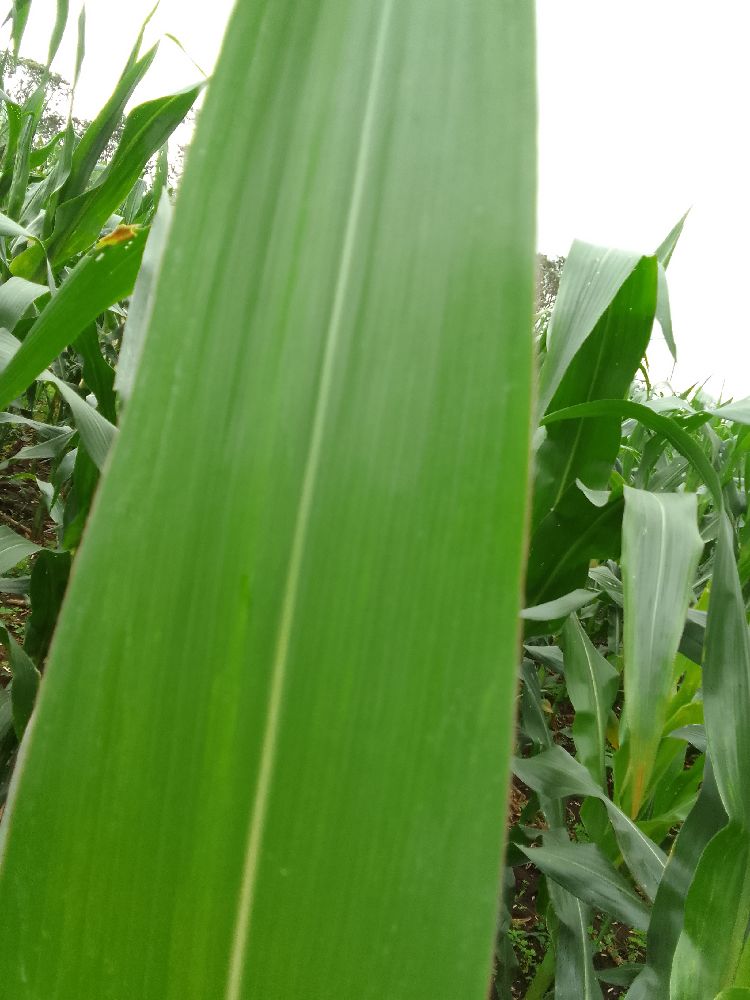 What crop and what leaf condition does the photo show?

maize, healthy
